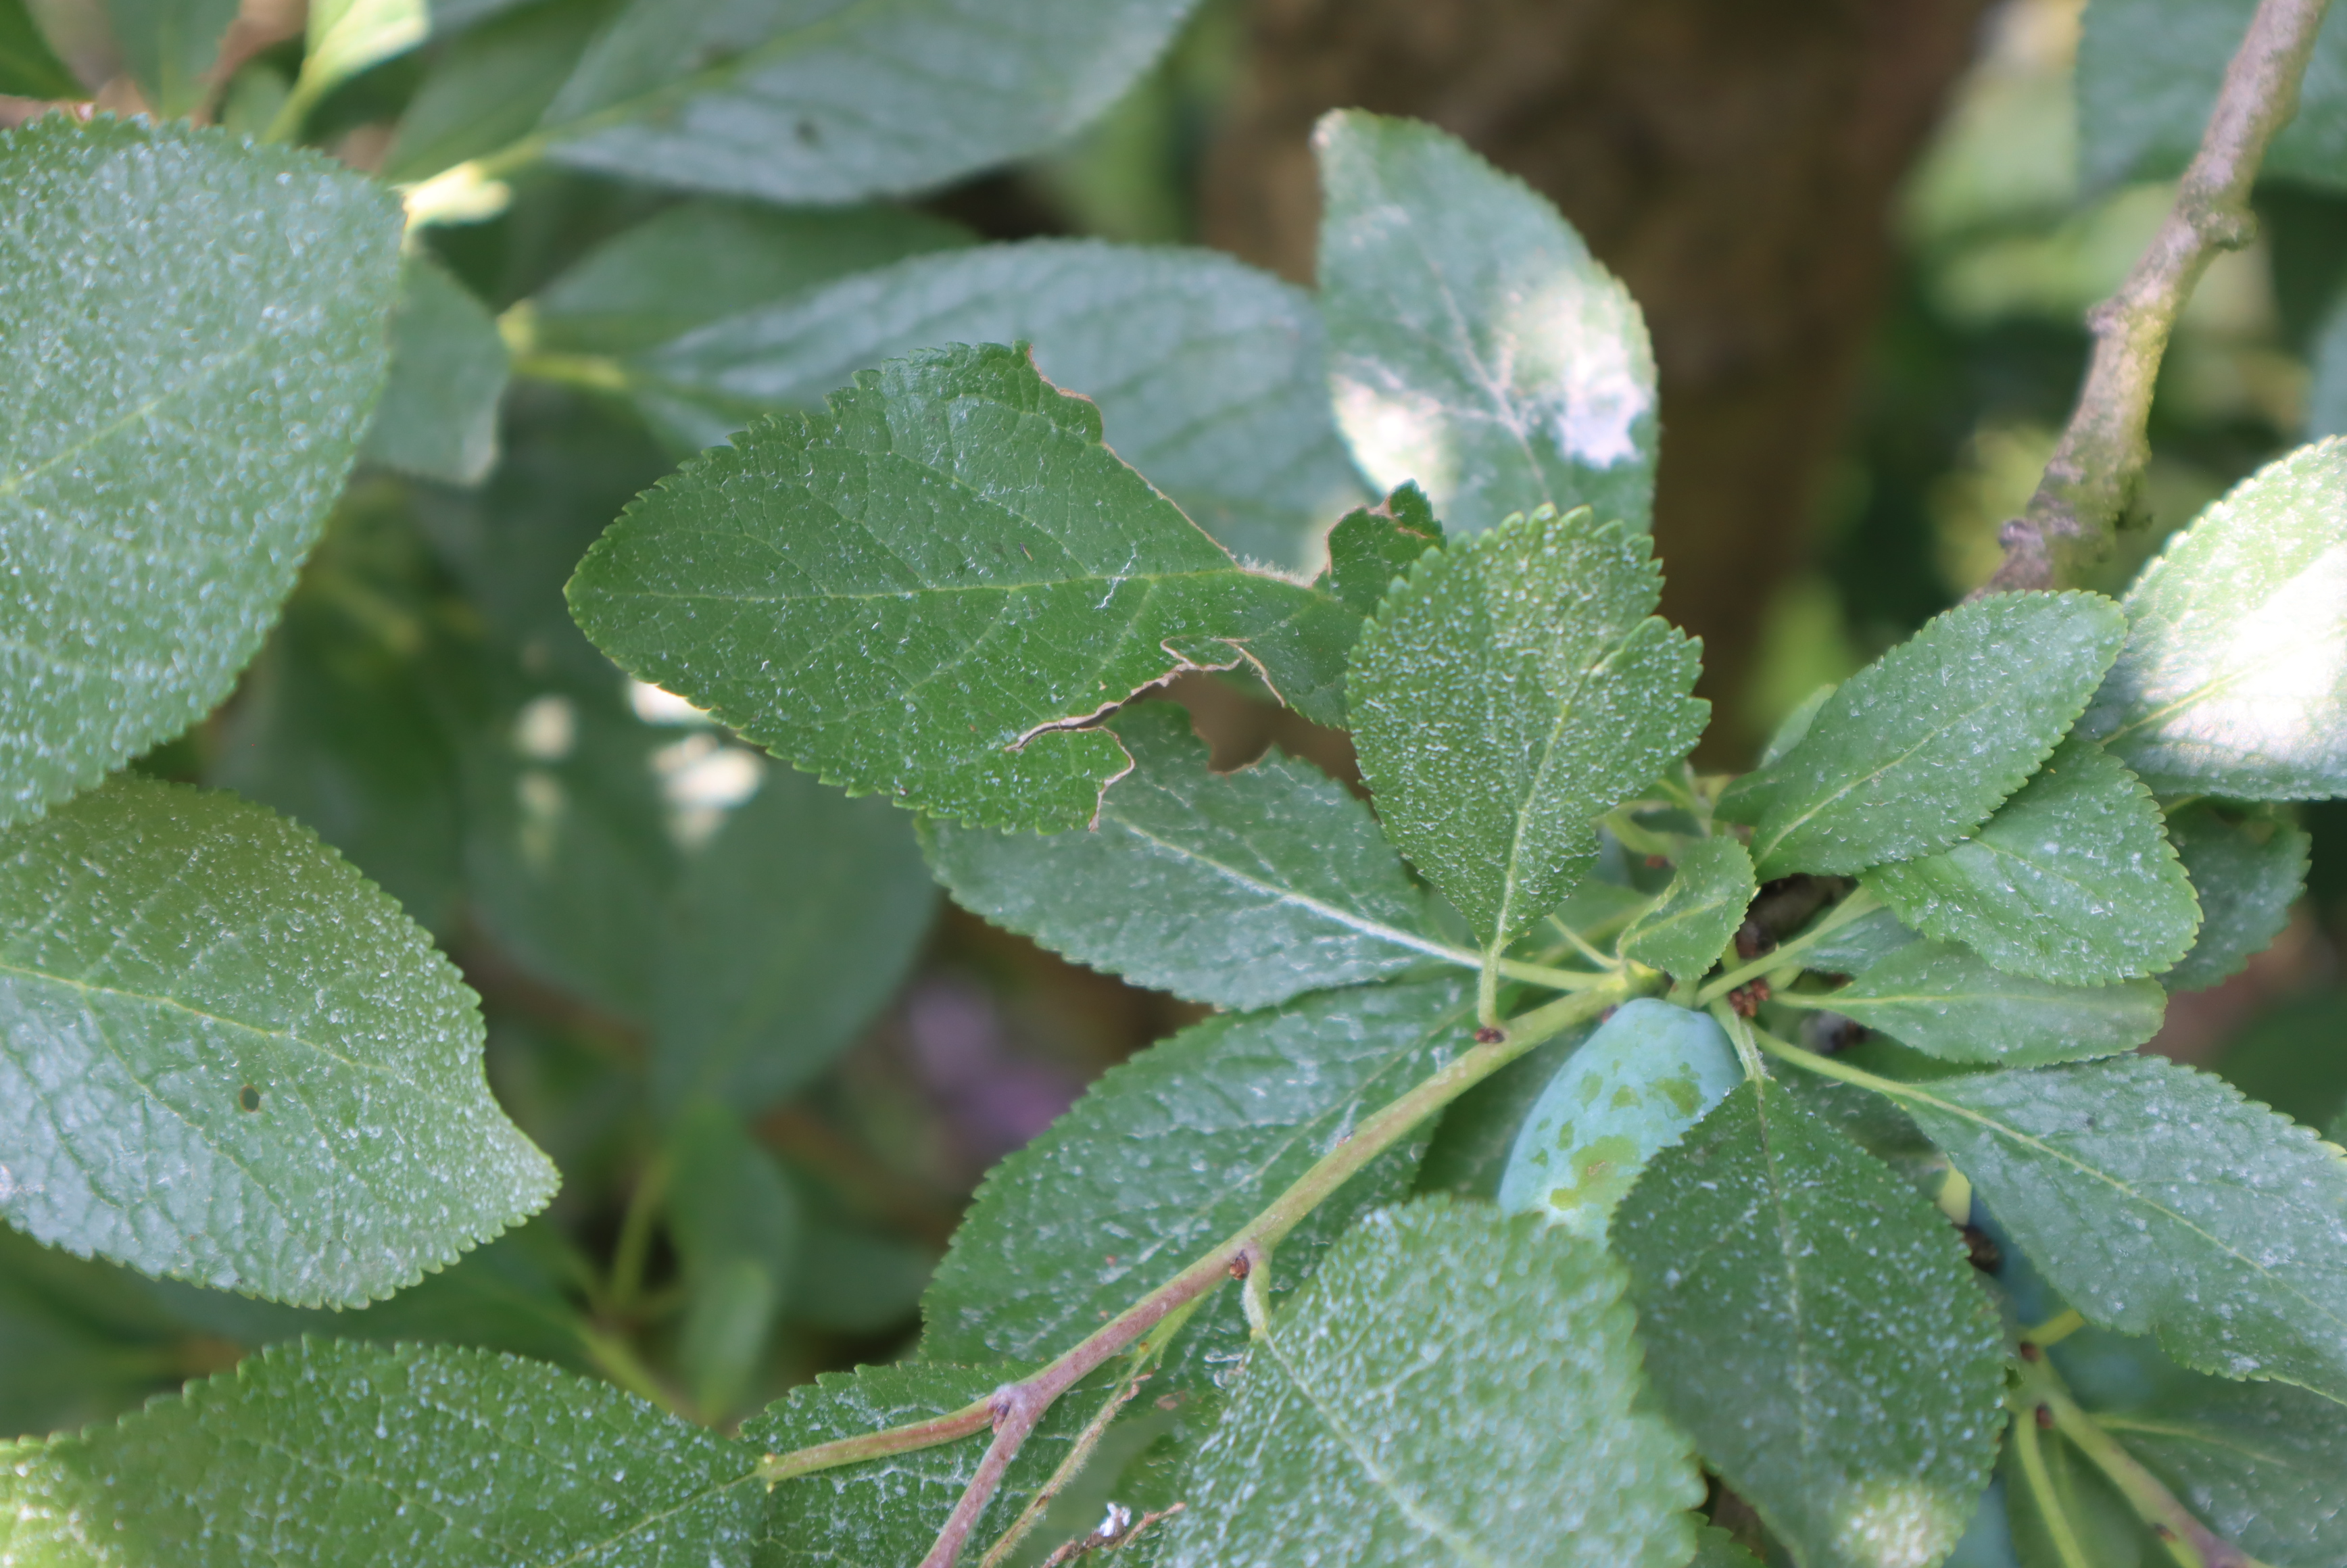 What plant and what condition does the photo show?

plum, mechanical damage
